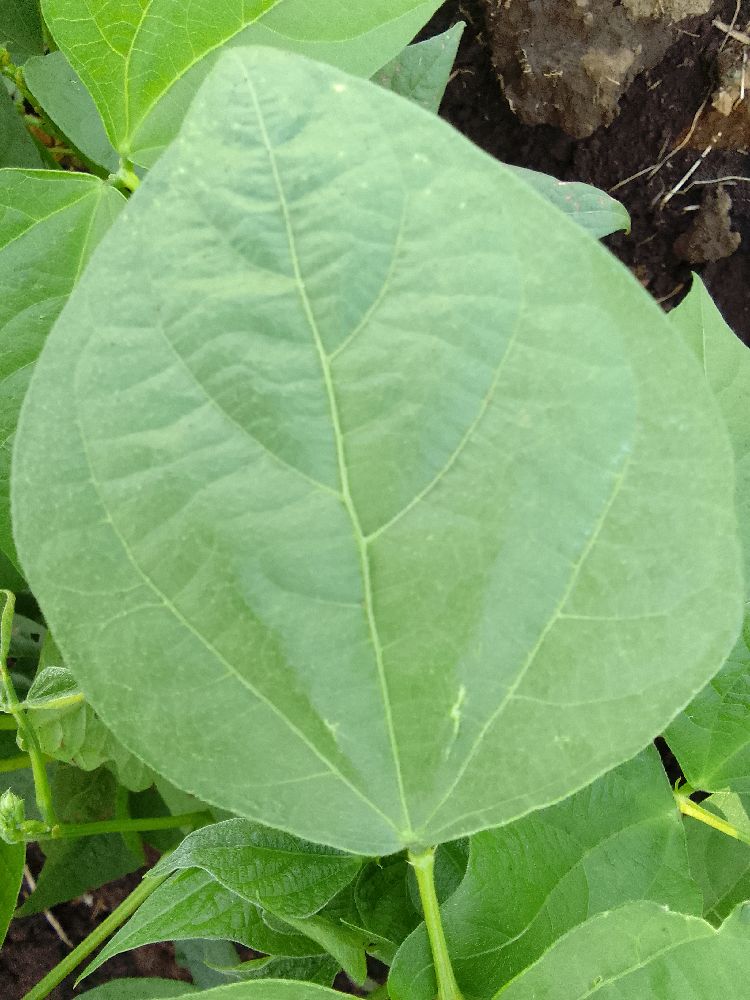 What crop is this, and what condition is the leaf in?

common bean, healthy
